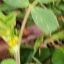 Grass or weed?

unstructured weed
